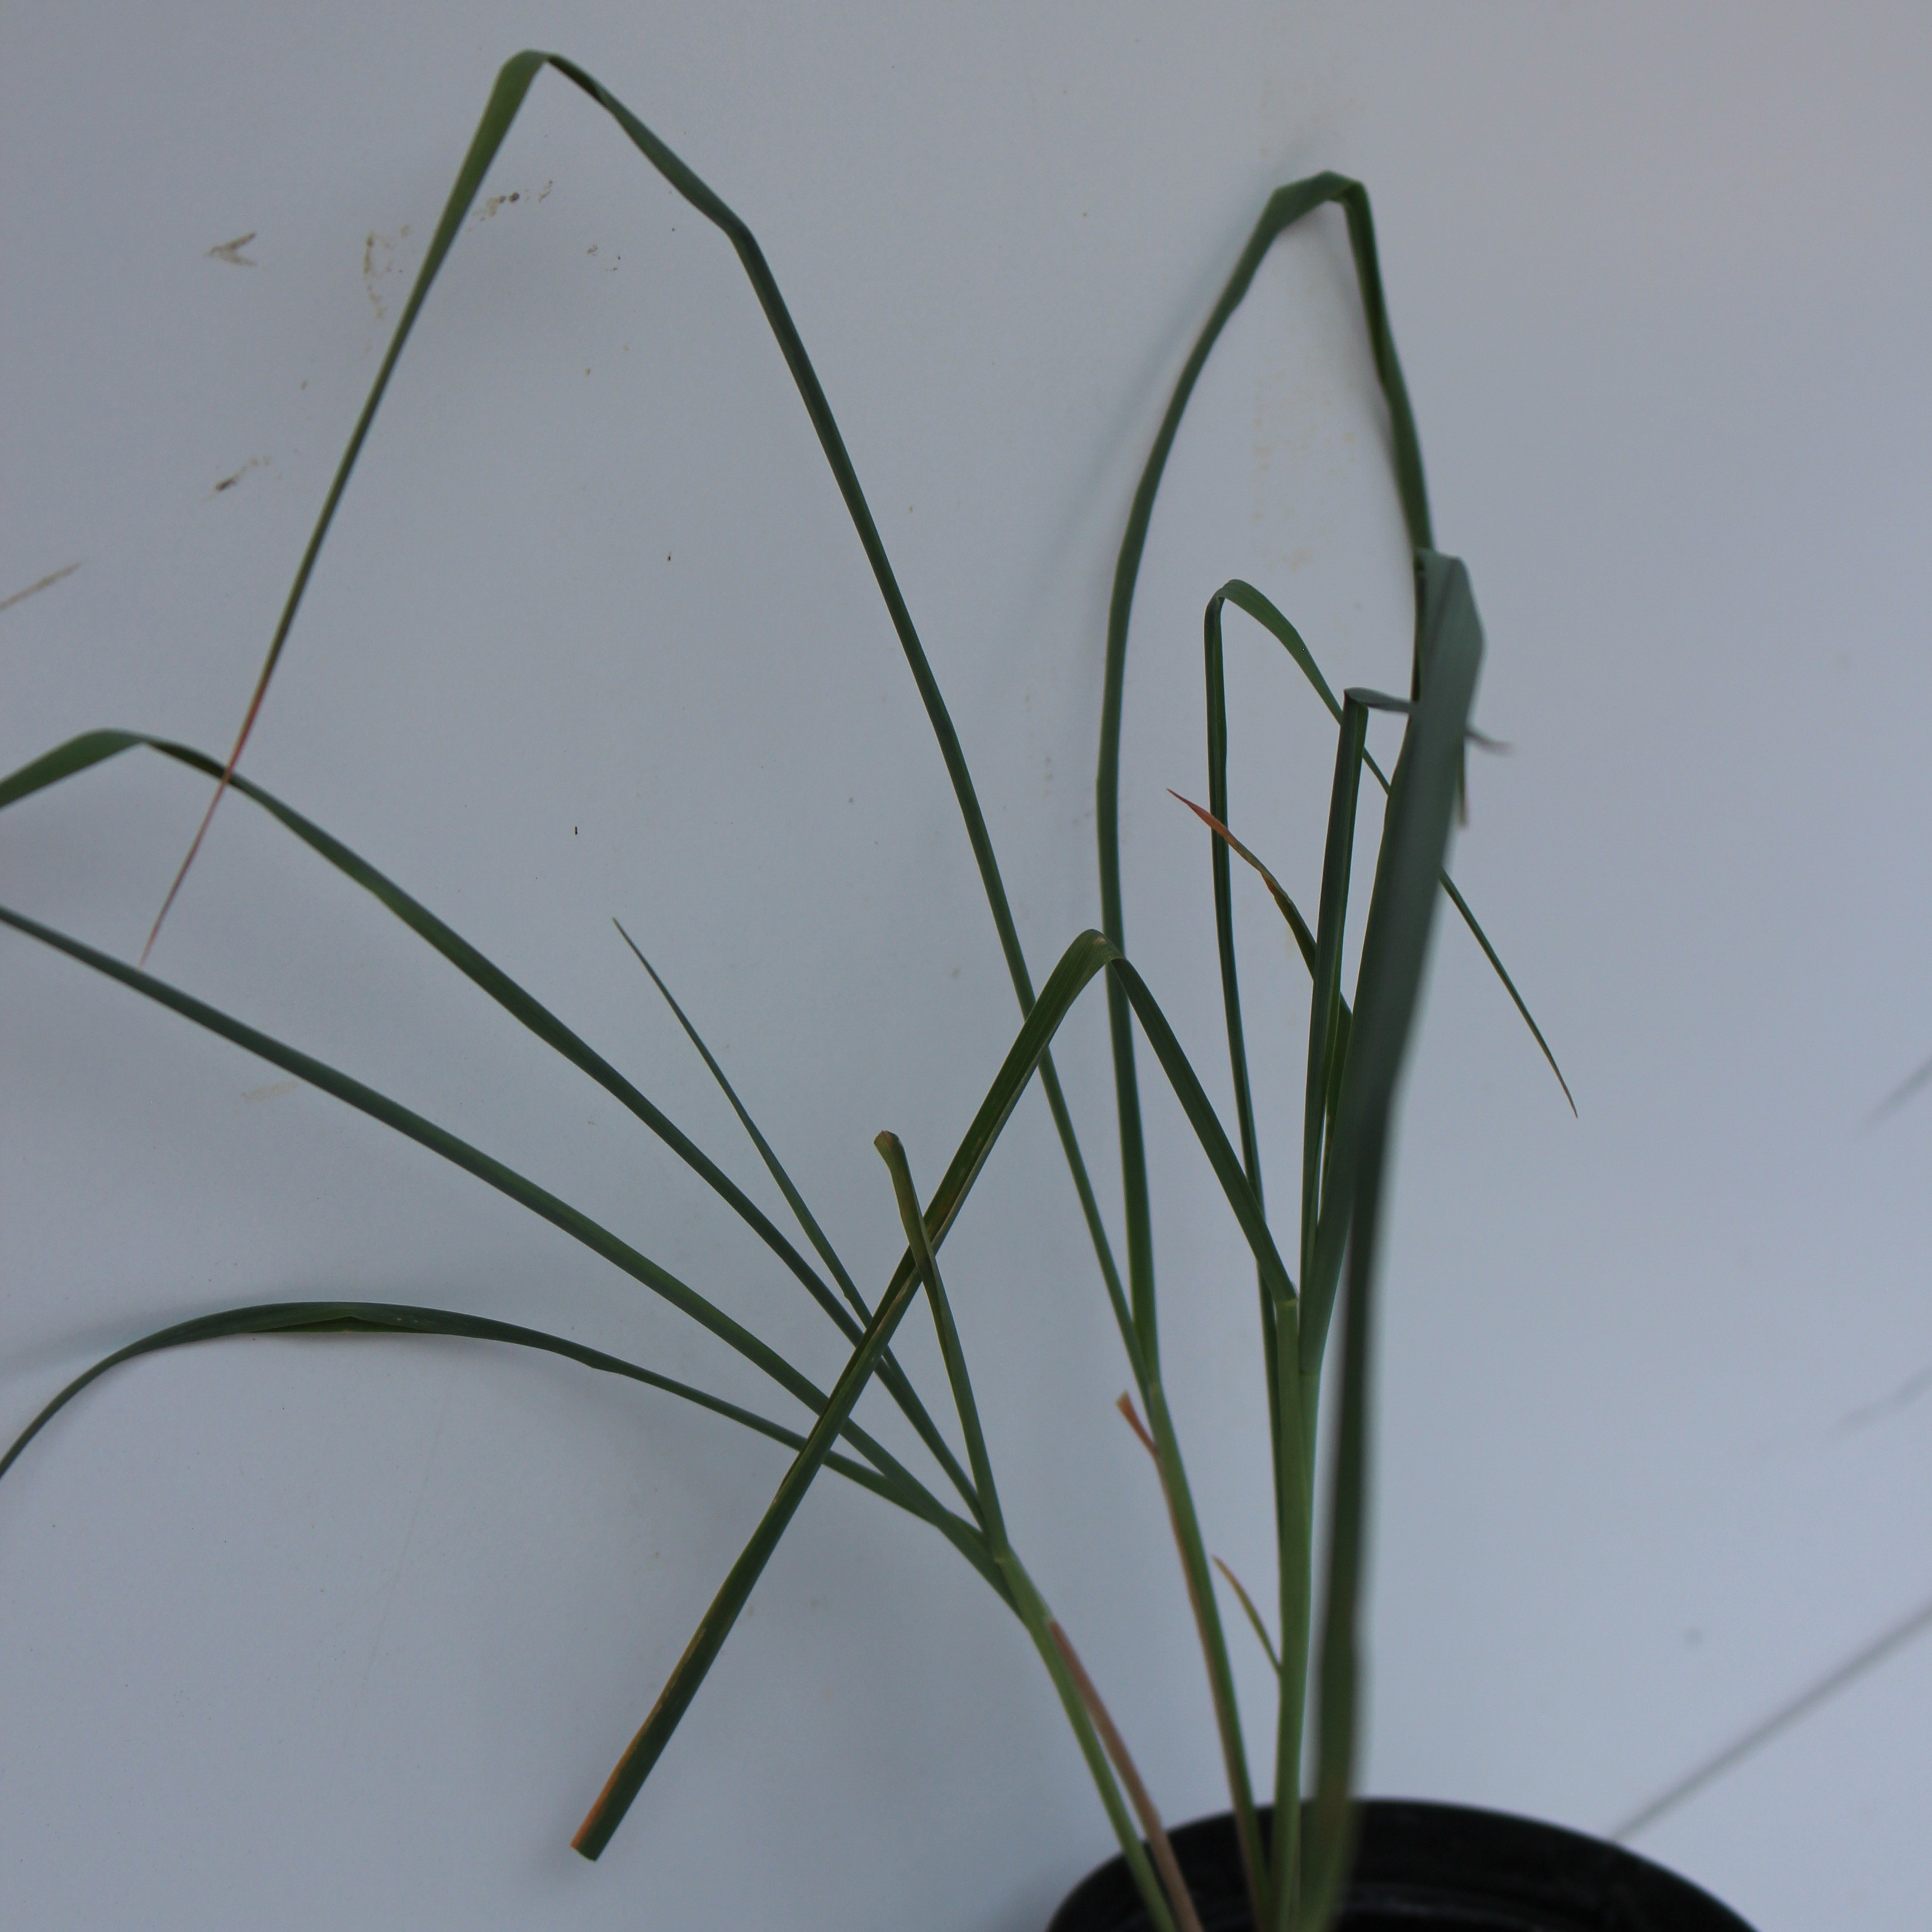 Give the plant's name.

Avena sterilis
